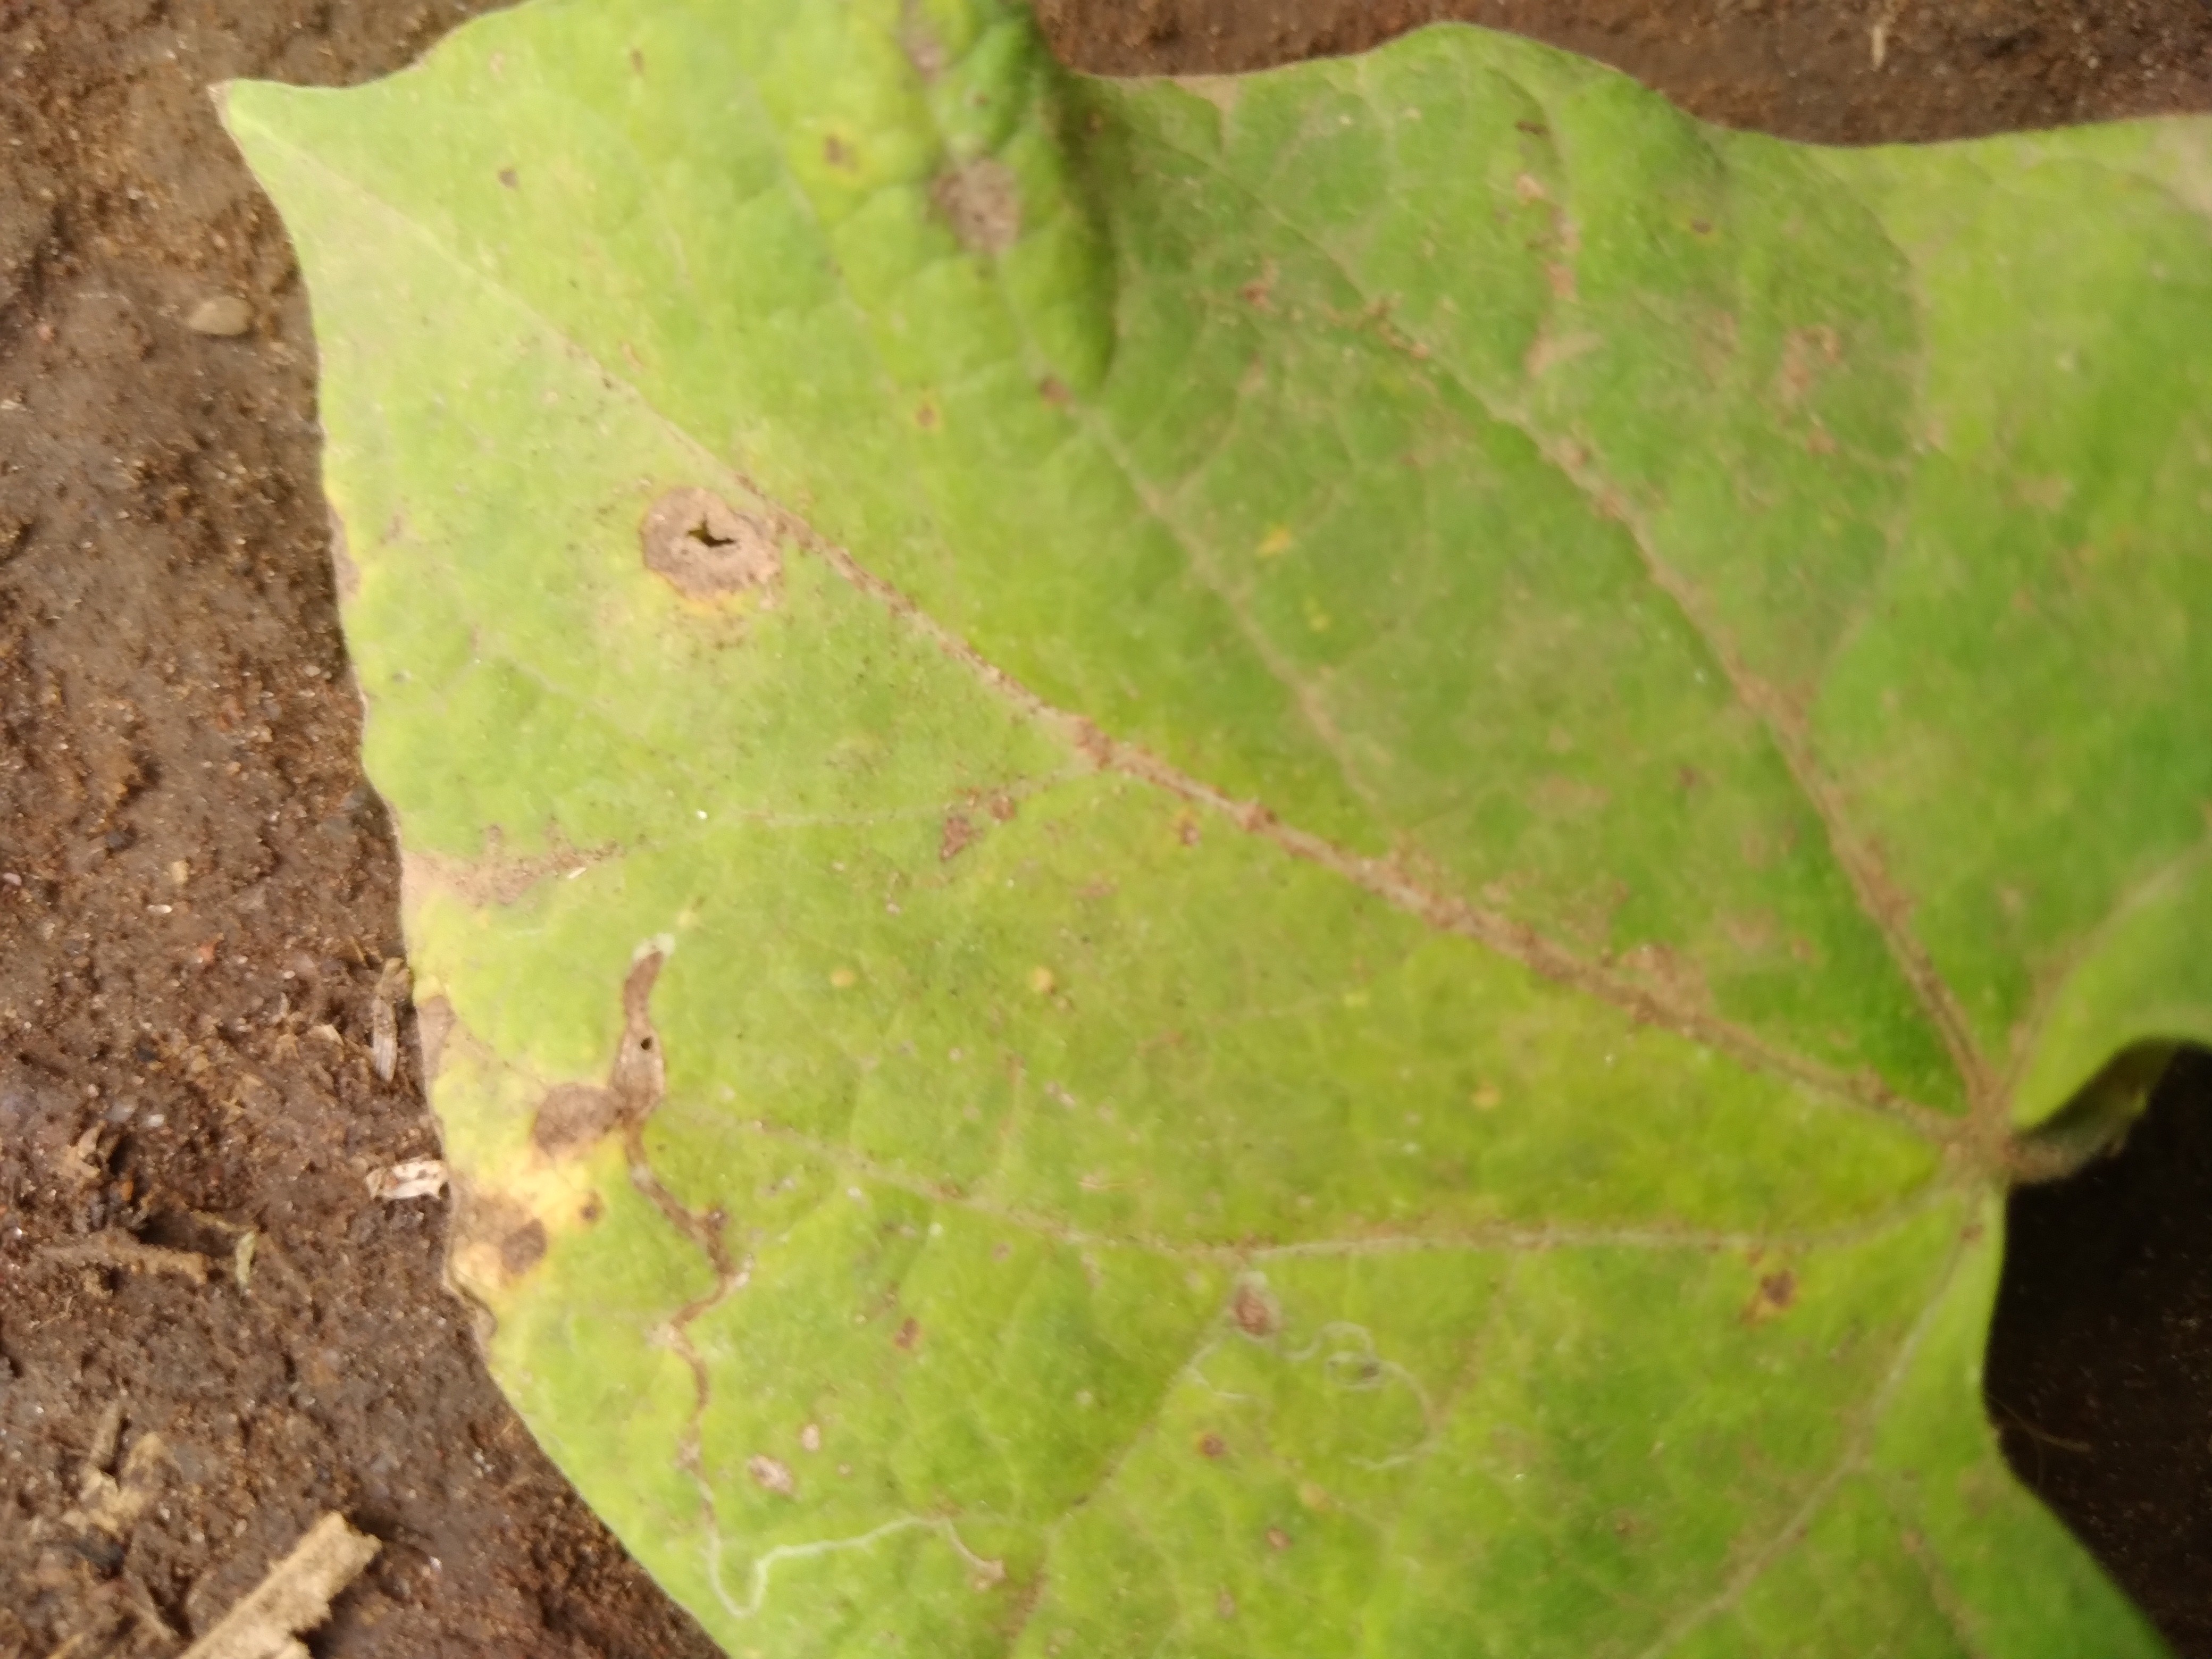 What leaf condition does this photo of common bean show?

rust
